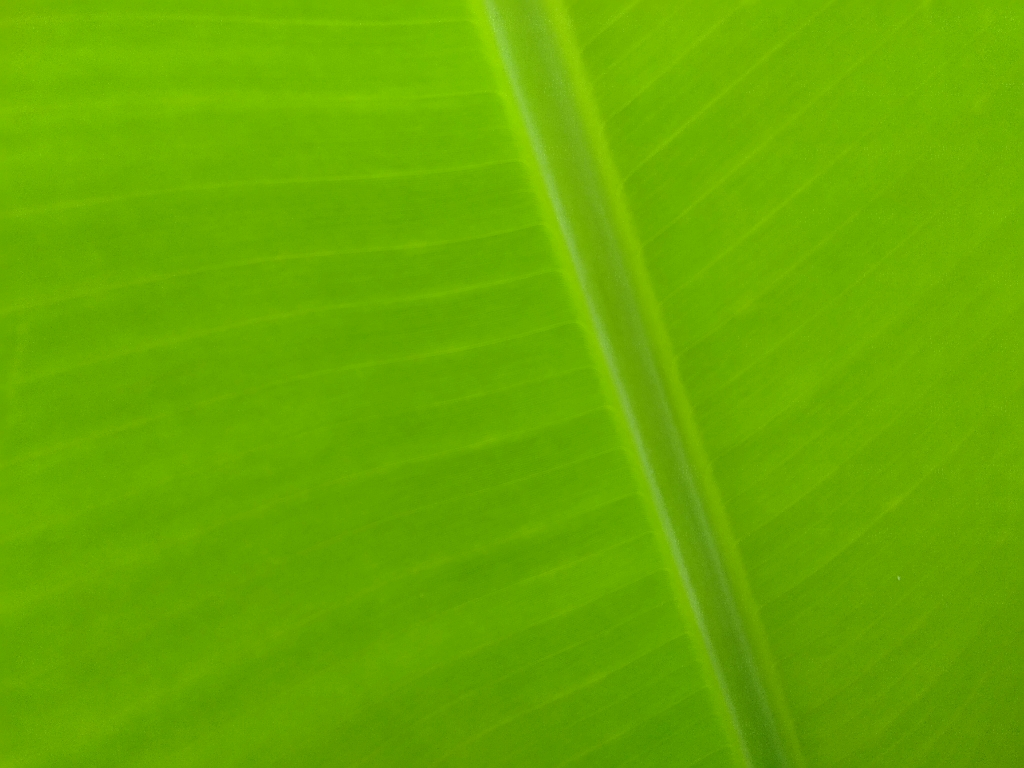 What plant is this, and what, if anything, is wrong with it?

banana, healthy
